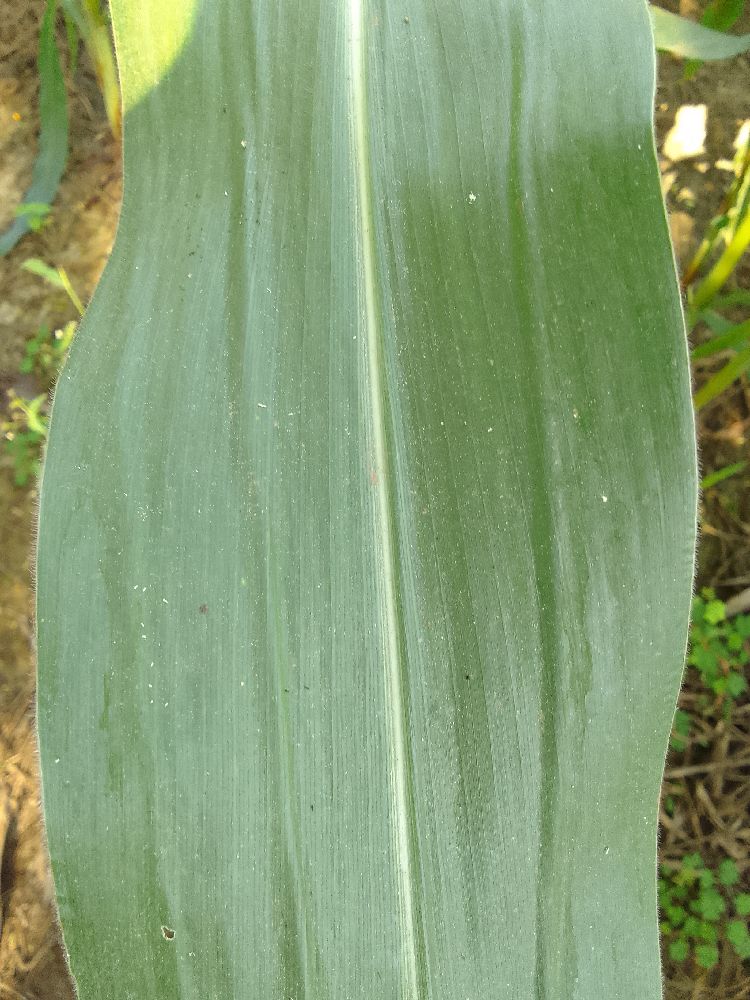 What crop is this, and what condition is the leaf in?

maize, healthy
